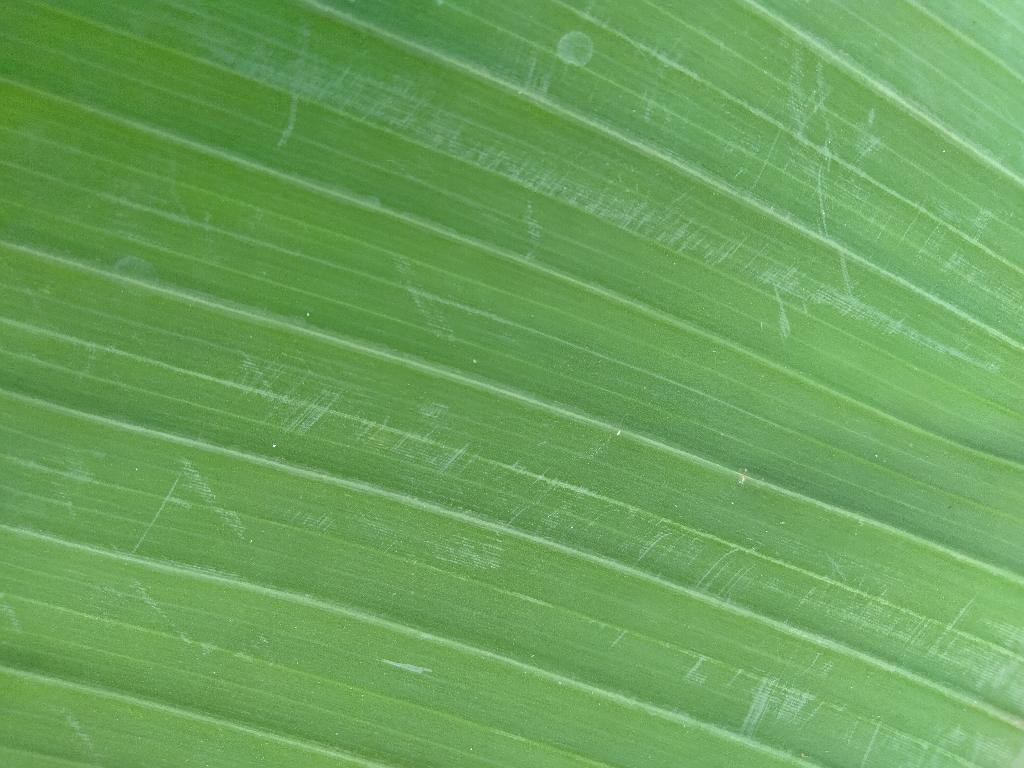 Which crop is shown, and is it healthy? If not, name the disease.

banana, healthy
